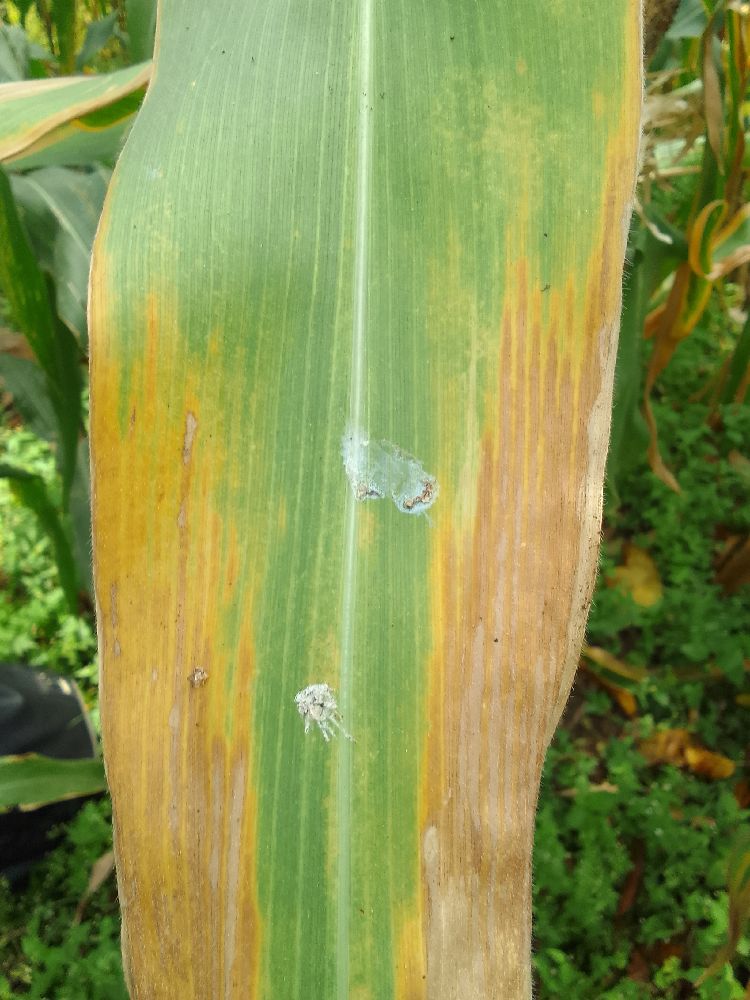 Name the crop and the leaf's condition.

maize, maize lethal necrosis
